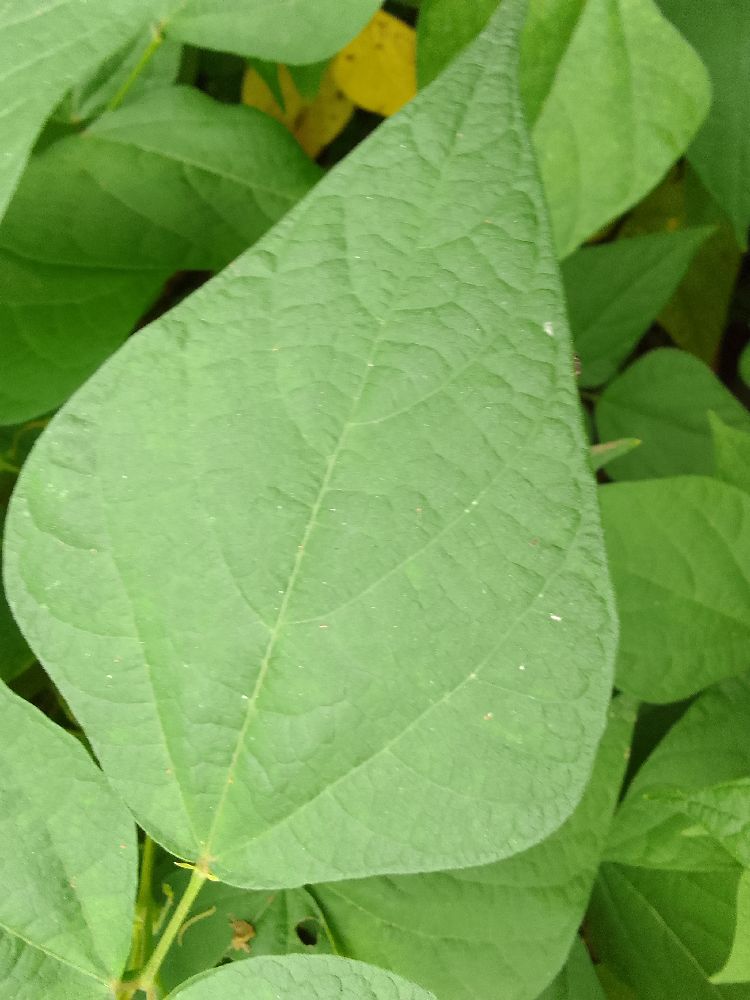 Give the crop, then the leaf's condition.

common bean, healthy
